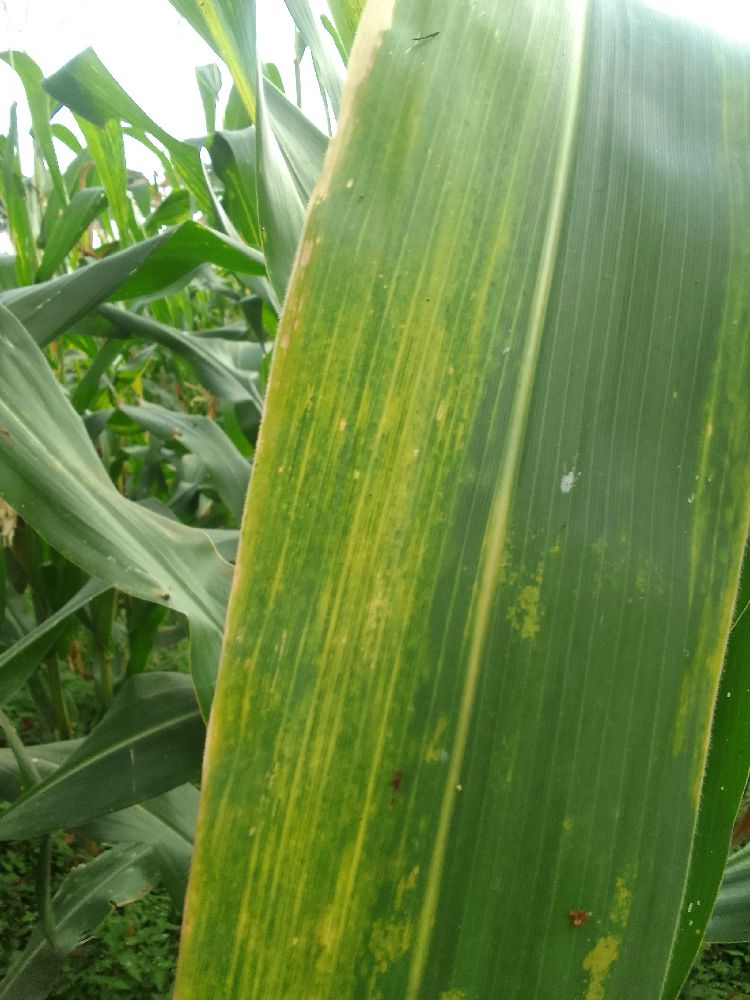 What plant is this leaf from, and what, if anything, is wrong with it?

maize, maize lethal necrosis
